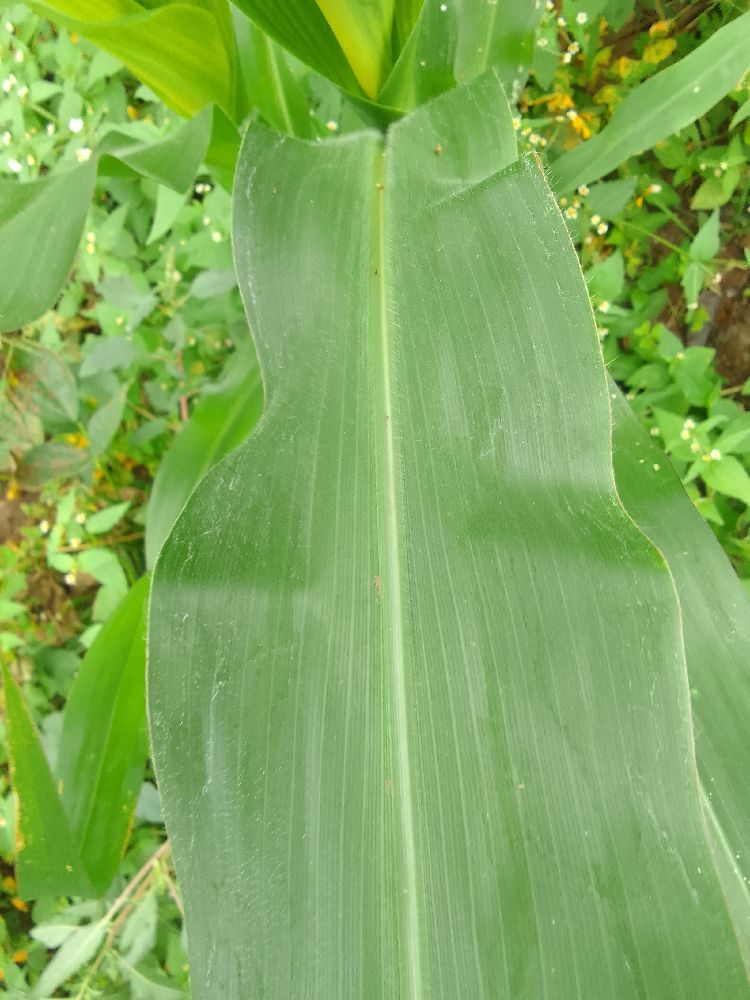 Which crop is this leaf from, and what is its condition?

maize, healthy
